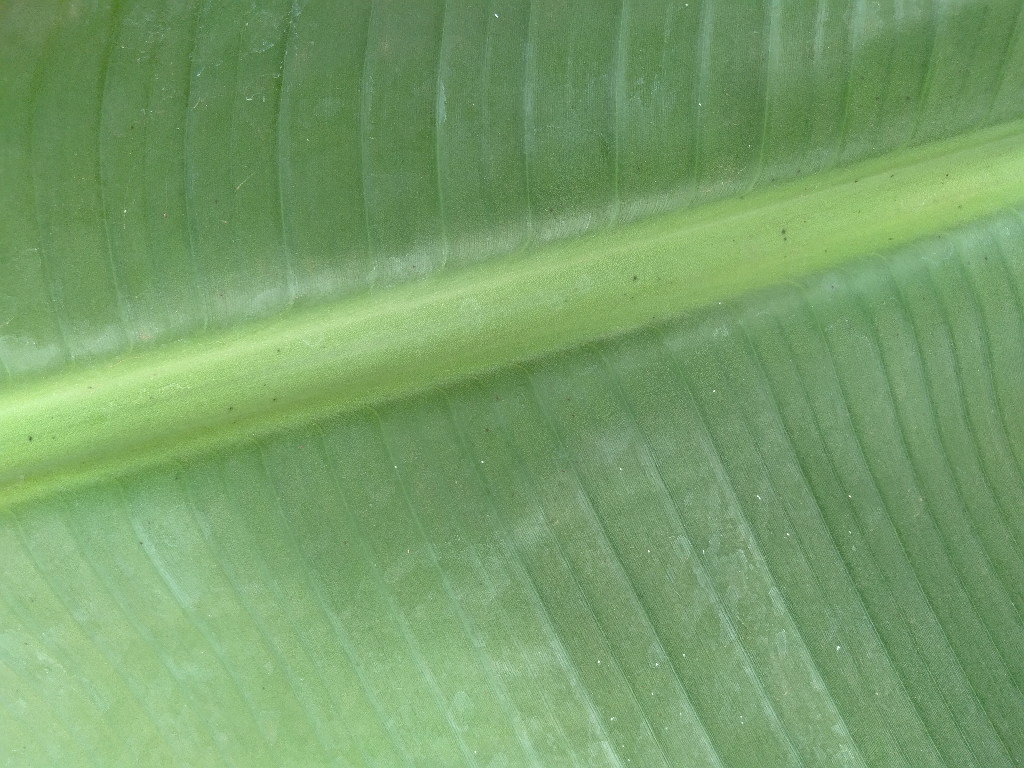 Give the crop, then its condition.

banana, healthy
